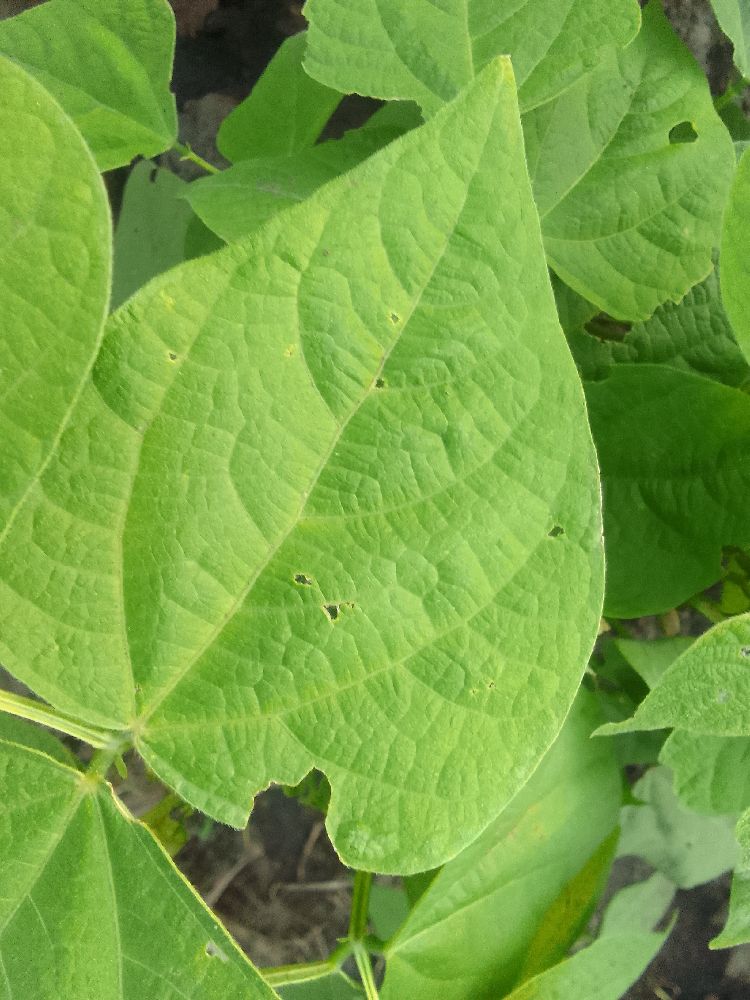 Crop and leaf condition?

common bean, healthy
